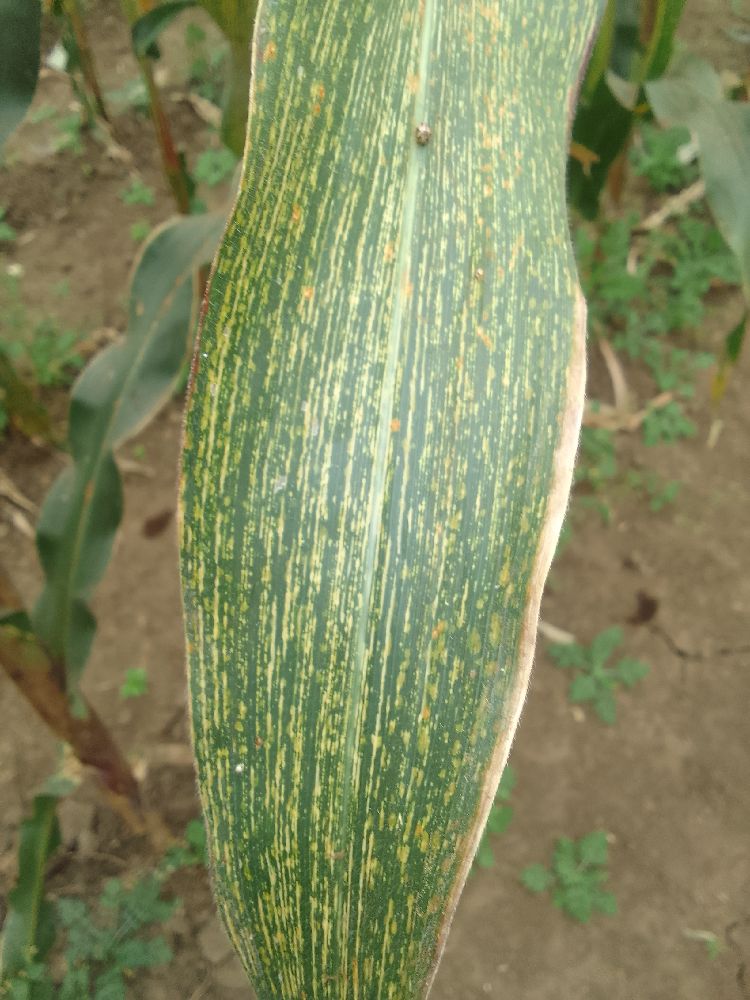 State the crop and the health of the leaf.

maize, maize streak virus
